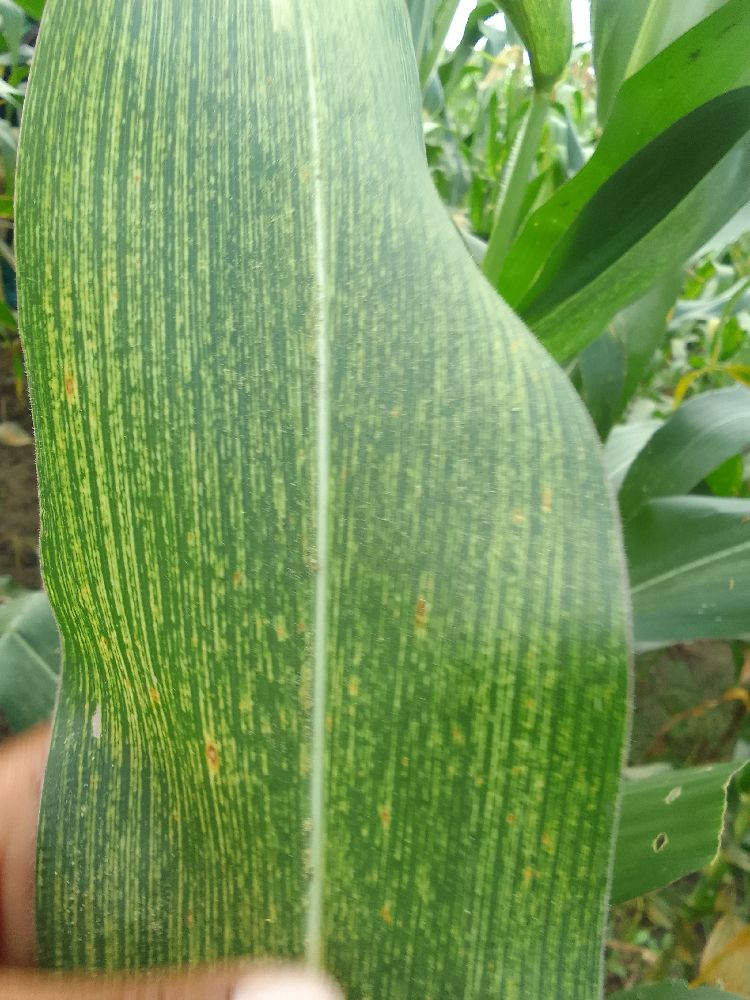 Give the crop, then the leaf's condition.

maize, maize streak virus
